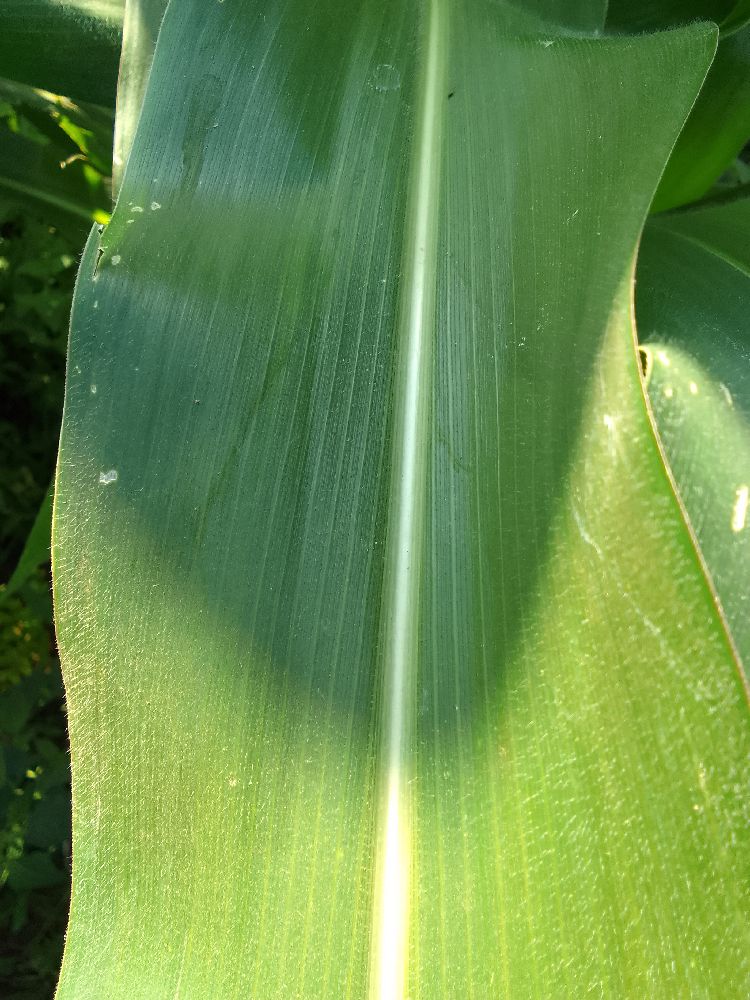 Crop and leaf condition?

maize, healthy
